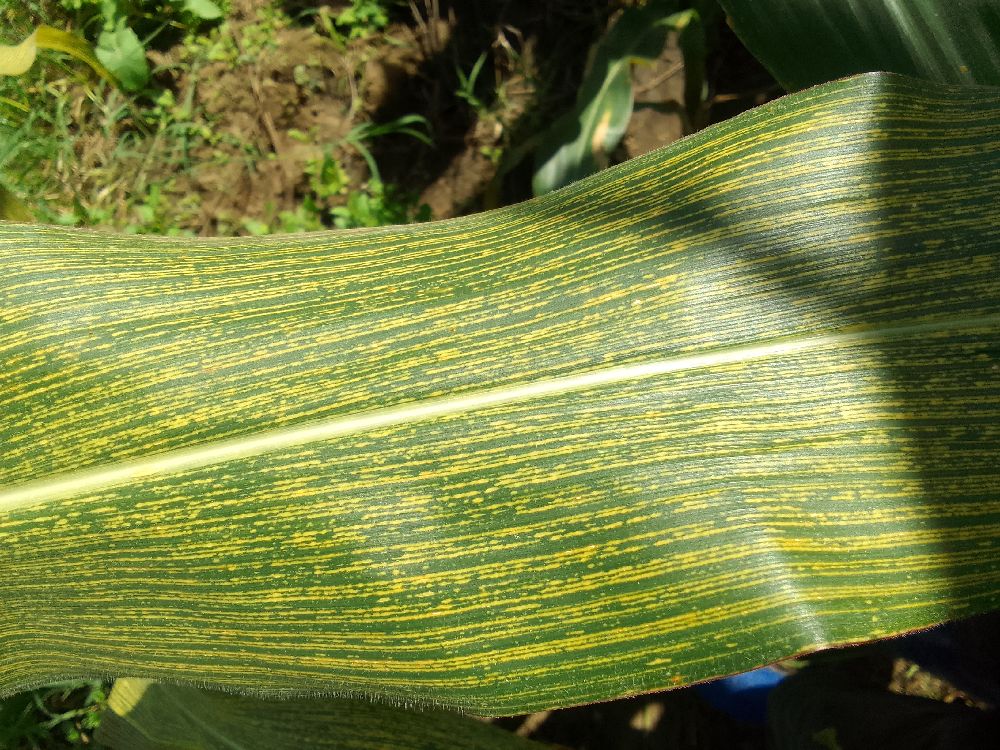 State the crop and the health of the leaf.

maize, maize streak virus
